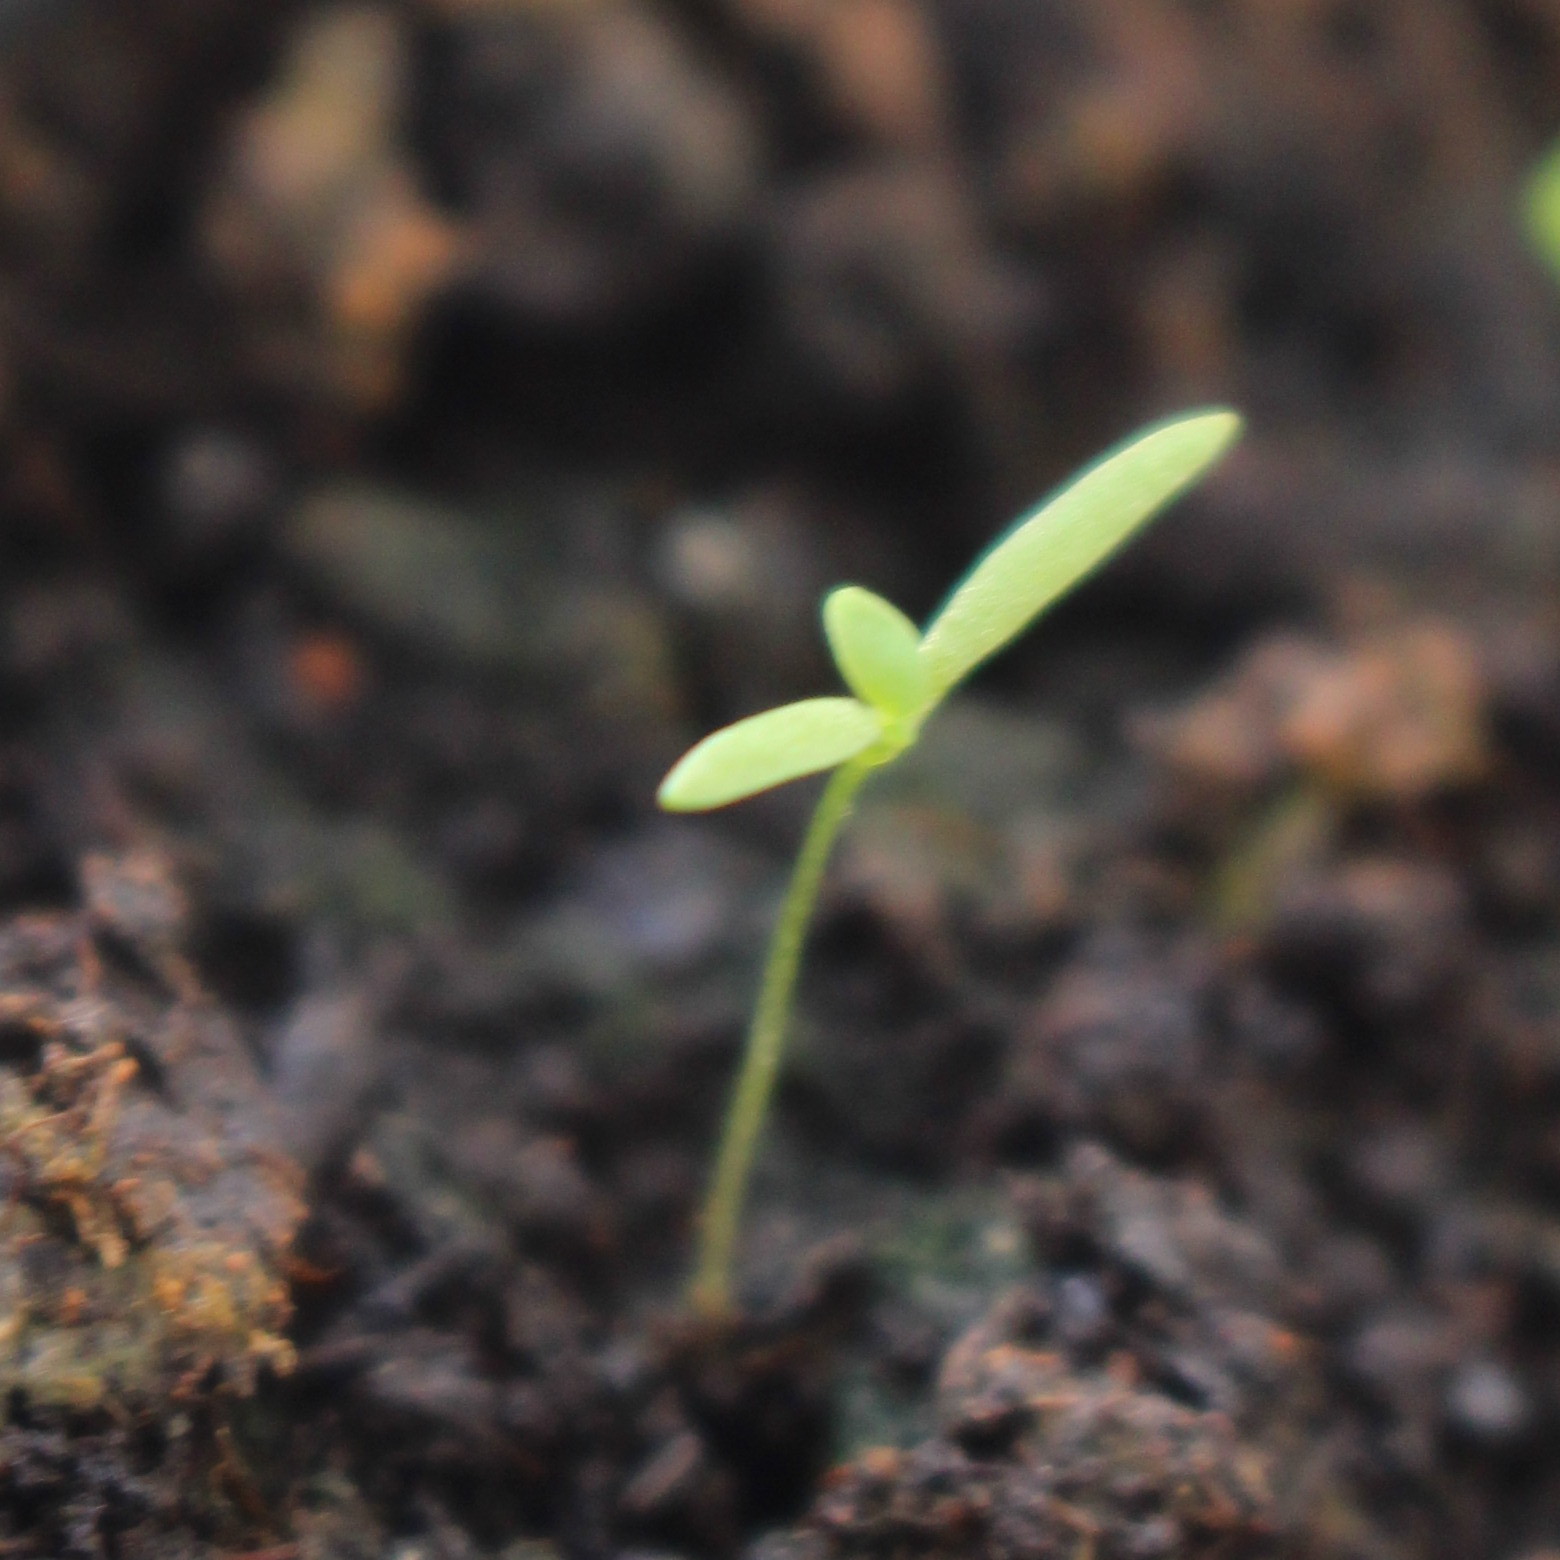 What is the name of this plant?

Papaver rhoeas
